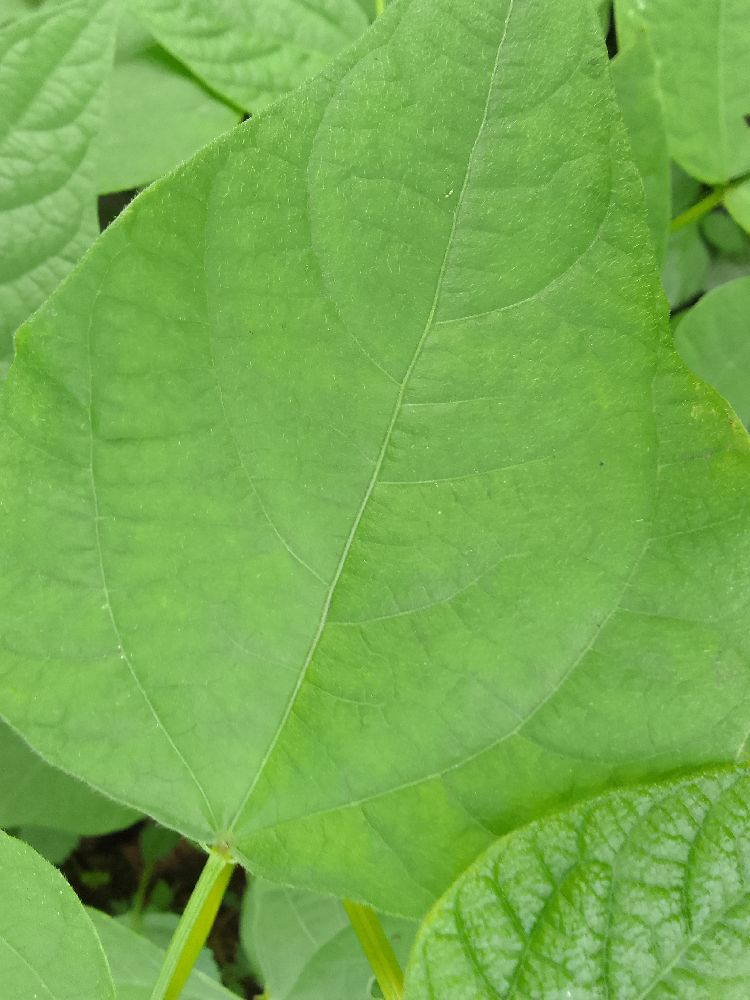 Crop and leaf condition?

common bean, healthy
